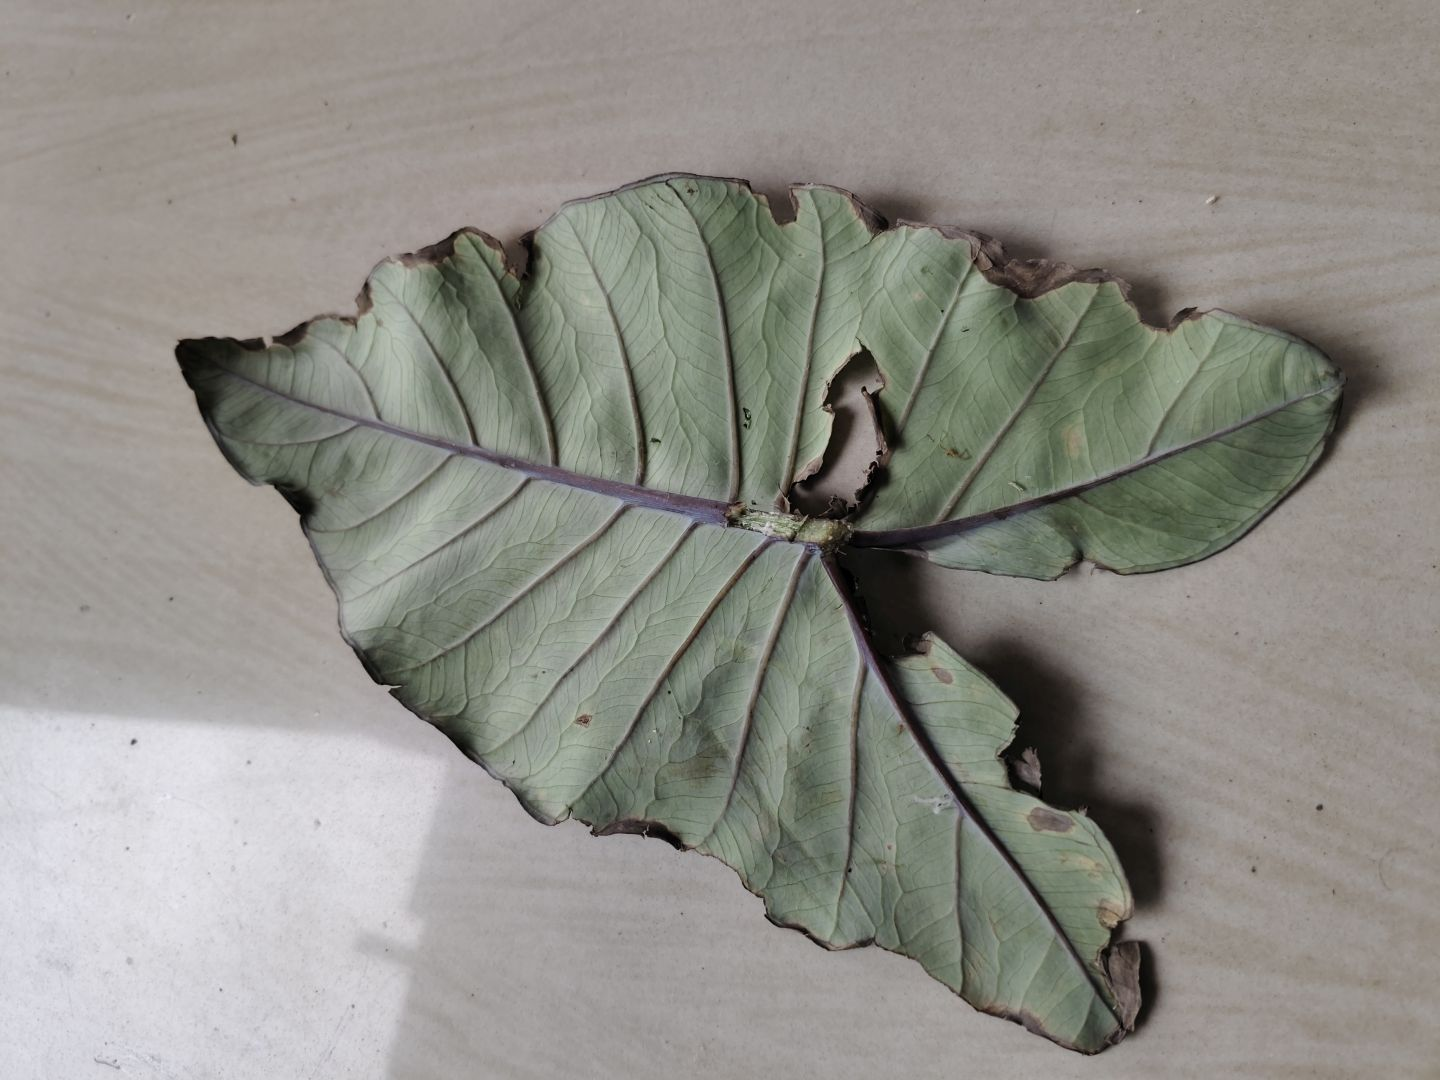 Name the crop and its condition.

taro, leaf blight
